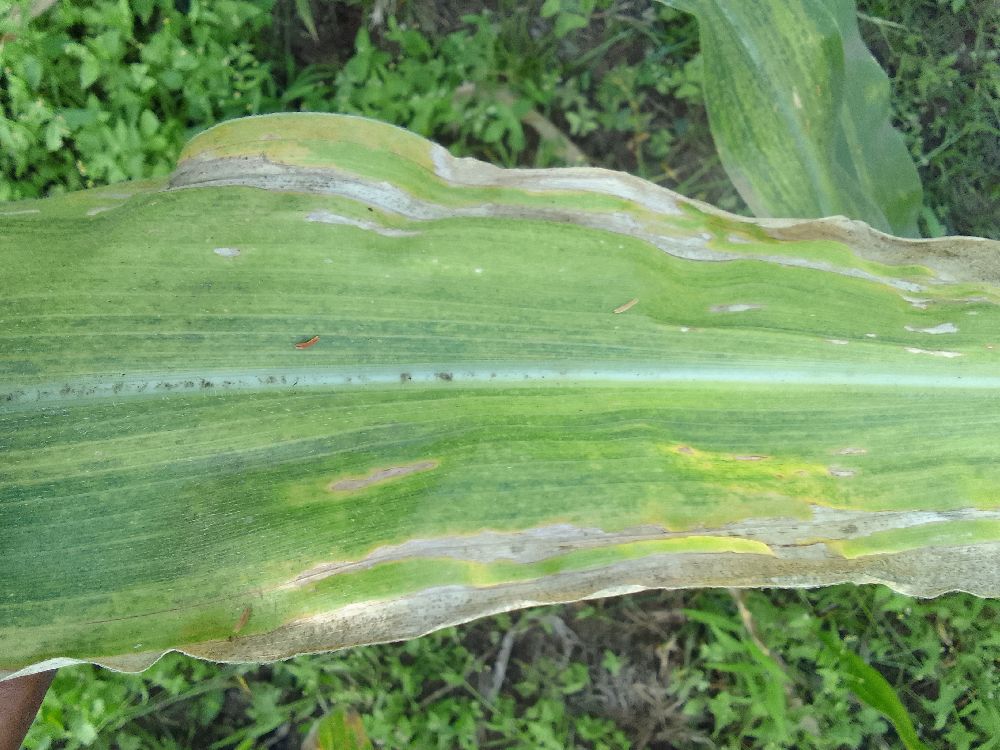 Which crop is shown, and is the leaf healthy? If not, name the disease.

maize, maize lethal necrosis
